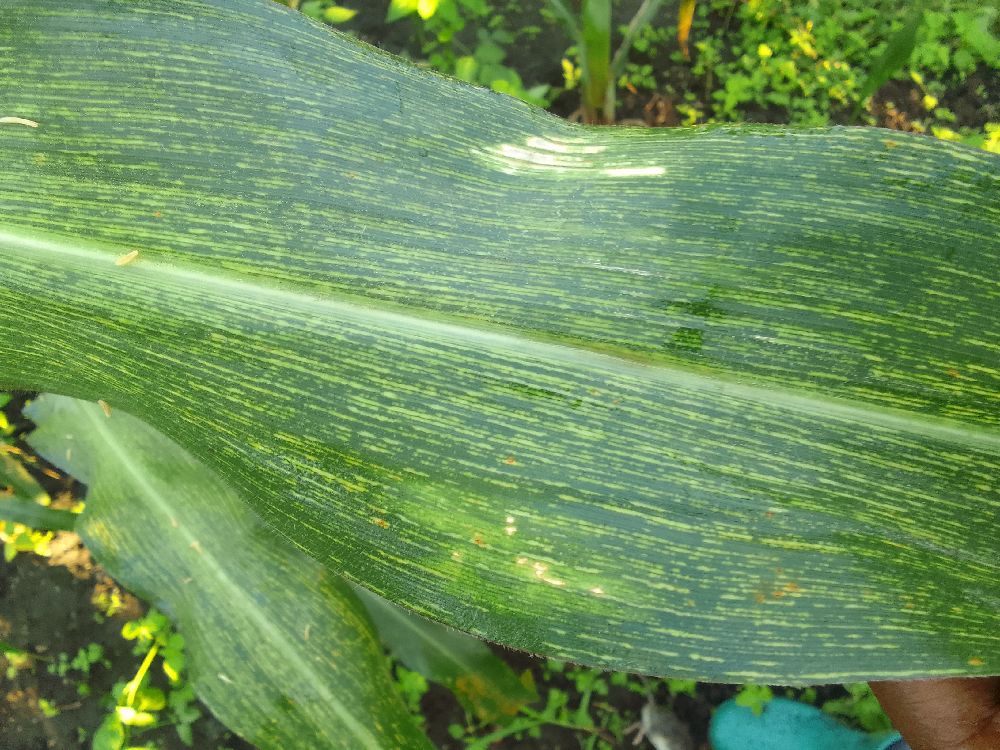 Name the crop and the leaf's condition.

maize, maize streak virus
